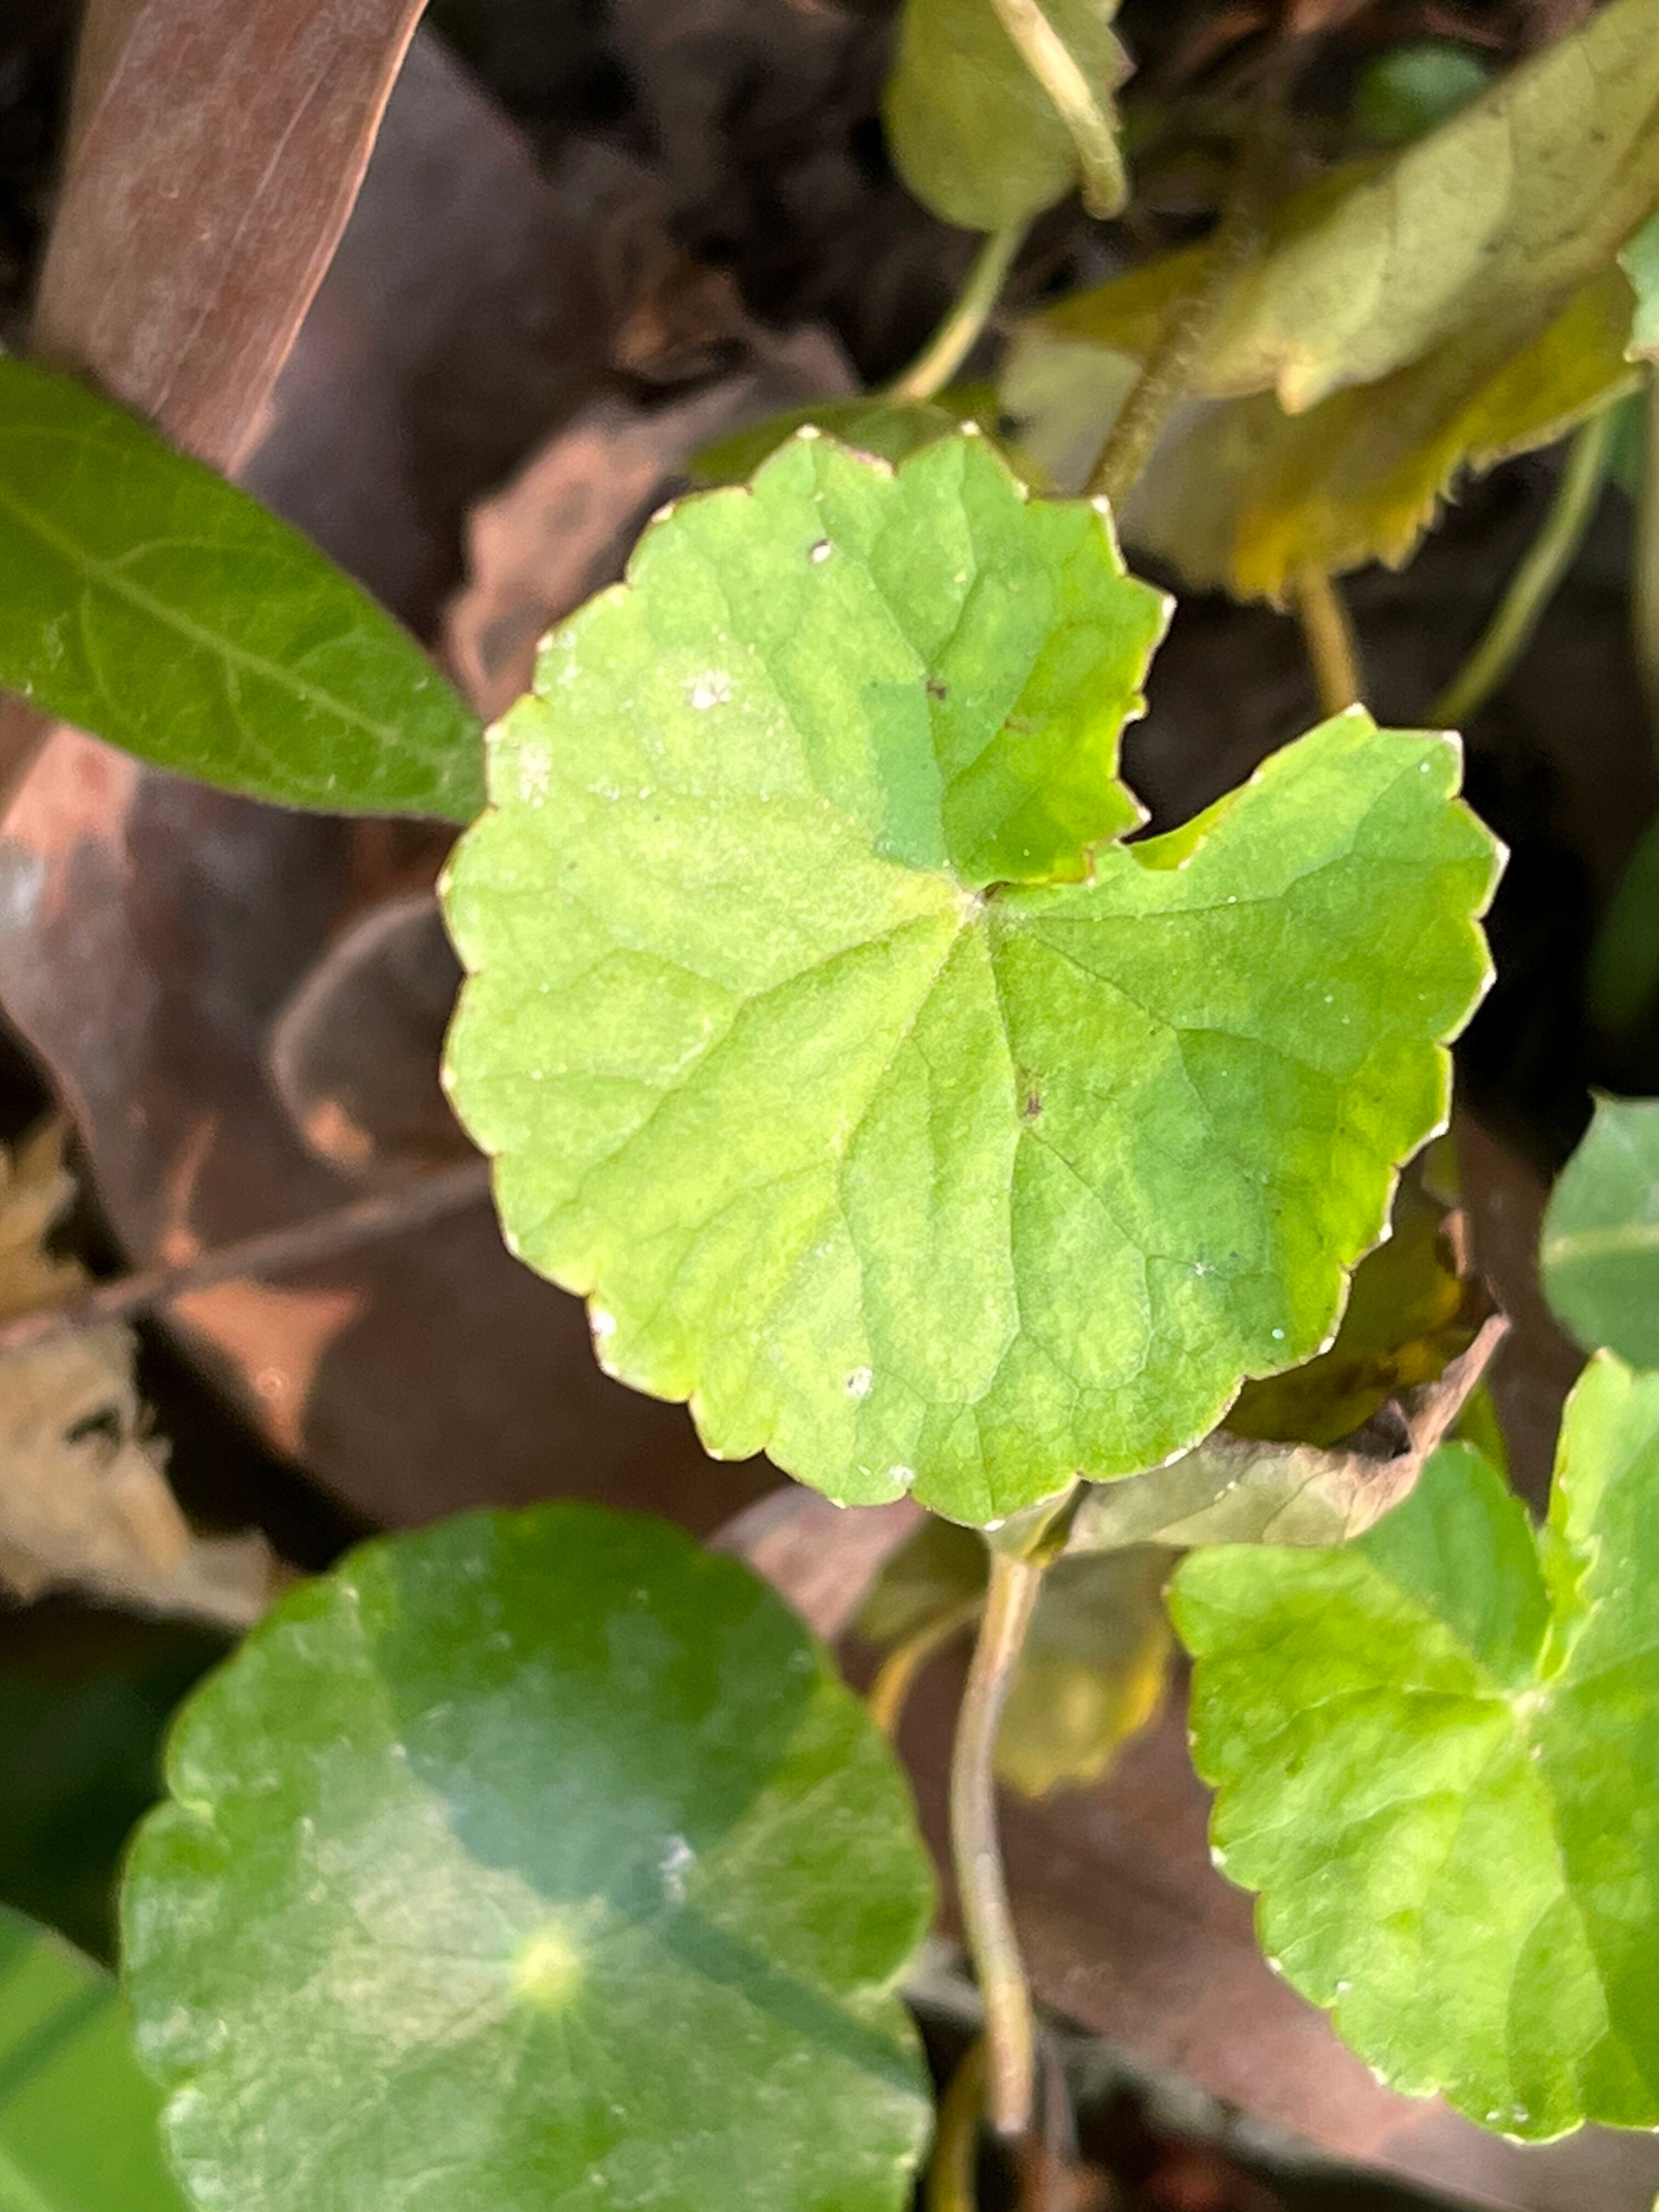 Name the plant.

thankuni
